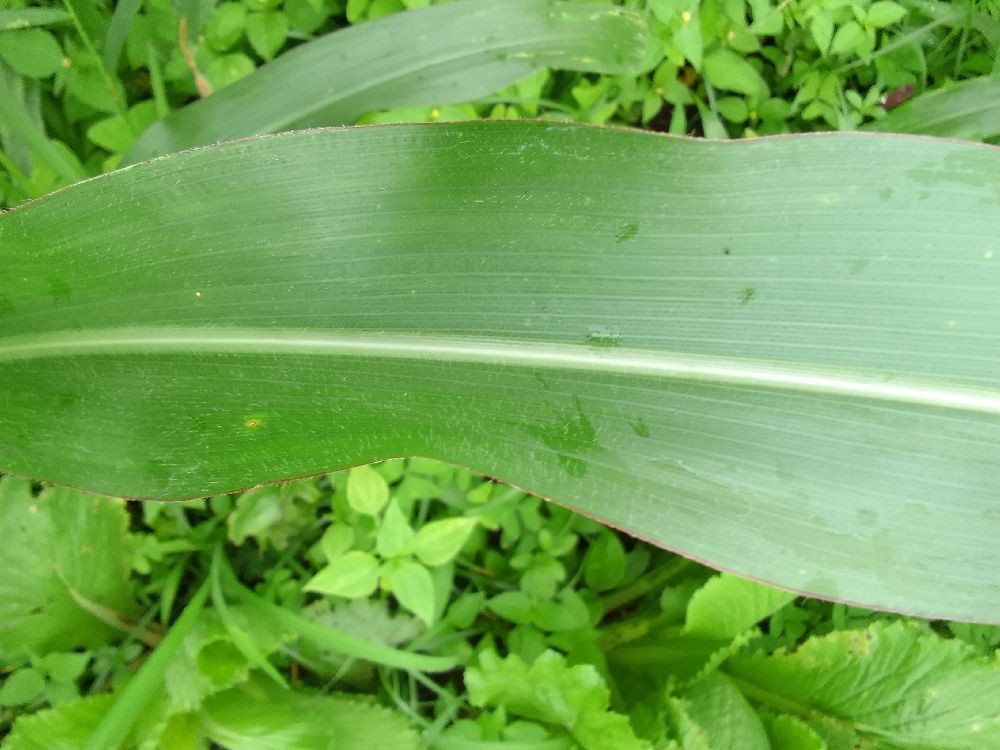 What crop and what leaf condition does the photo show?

maize, healthy
